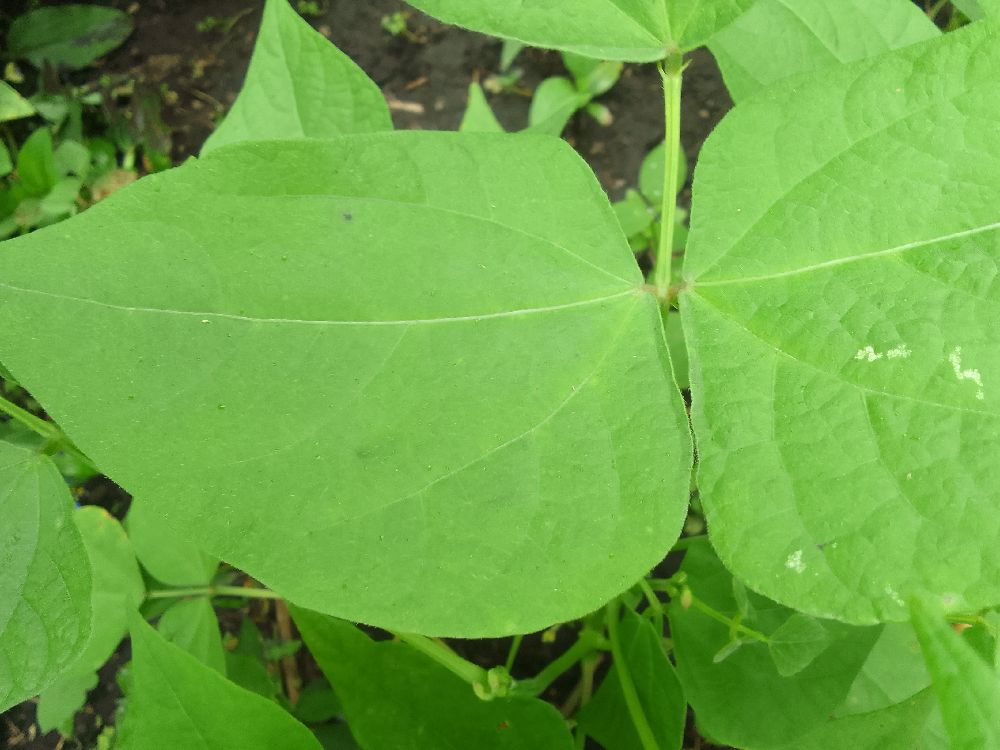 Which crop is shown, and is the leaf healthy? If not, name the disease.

common bean, healthy
